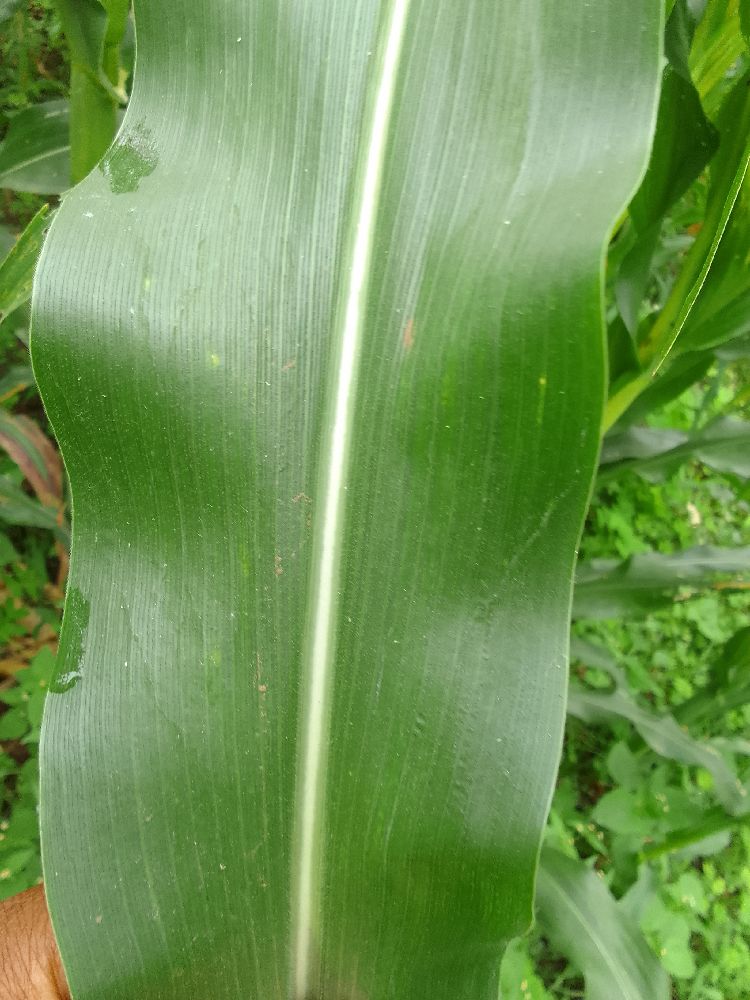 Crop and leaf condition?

maize, healthy
